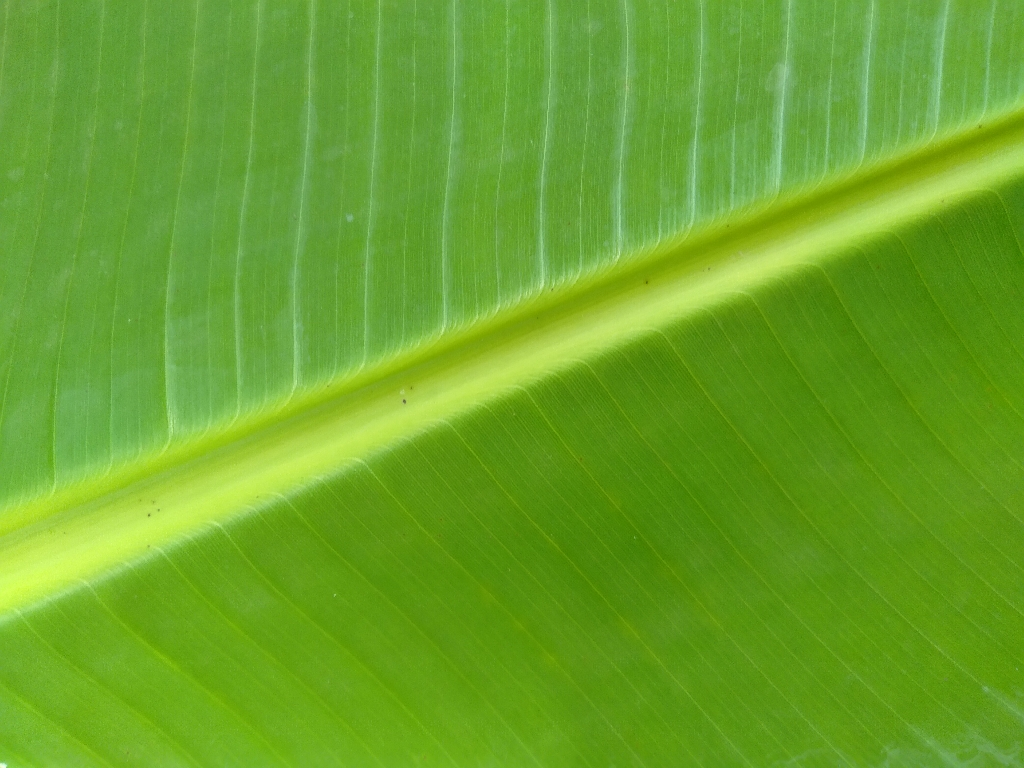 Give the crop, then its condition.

banana, healthy
